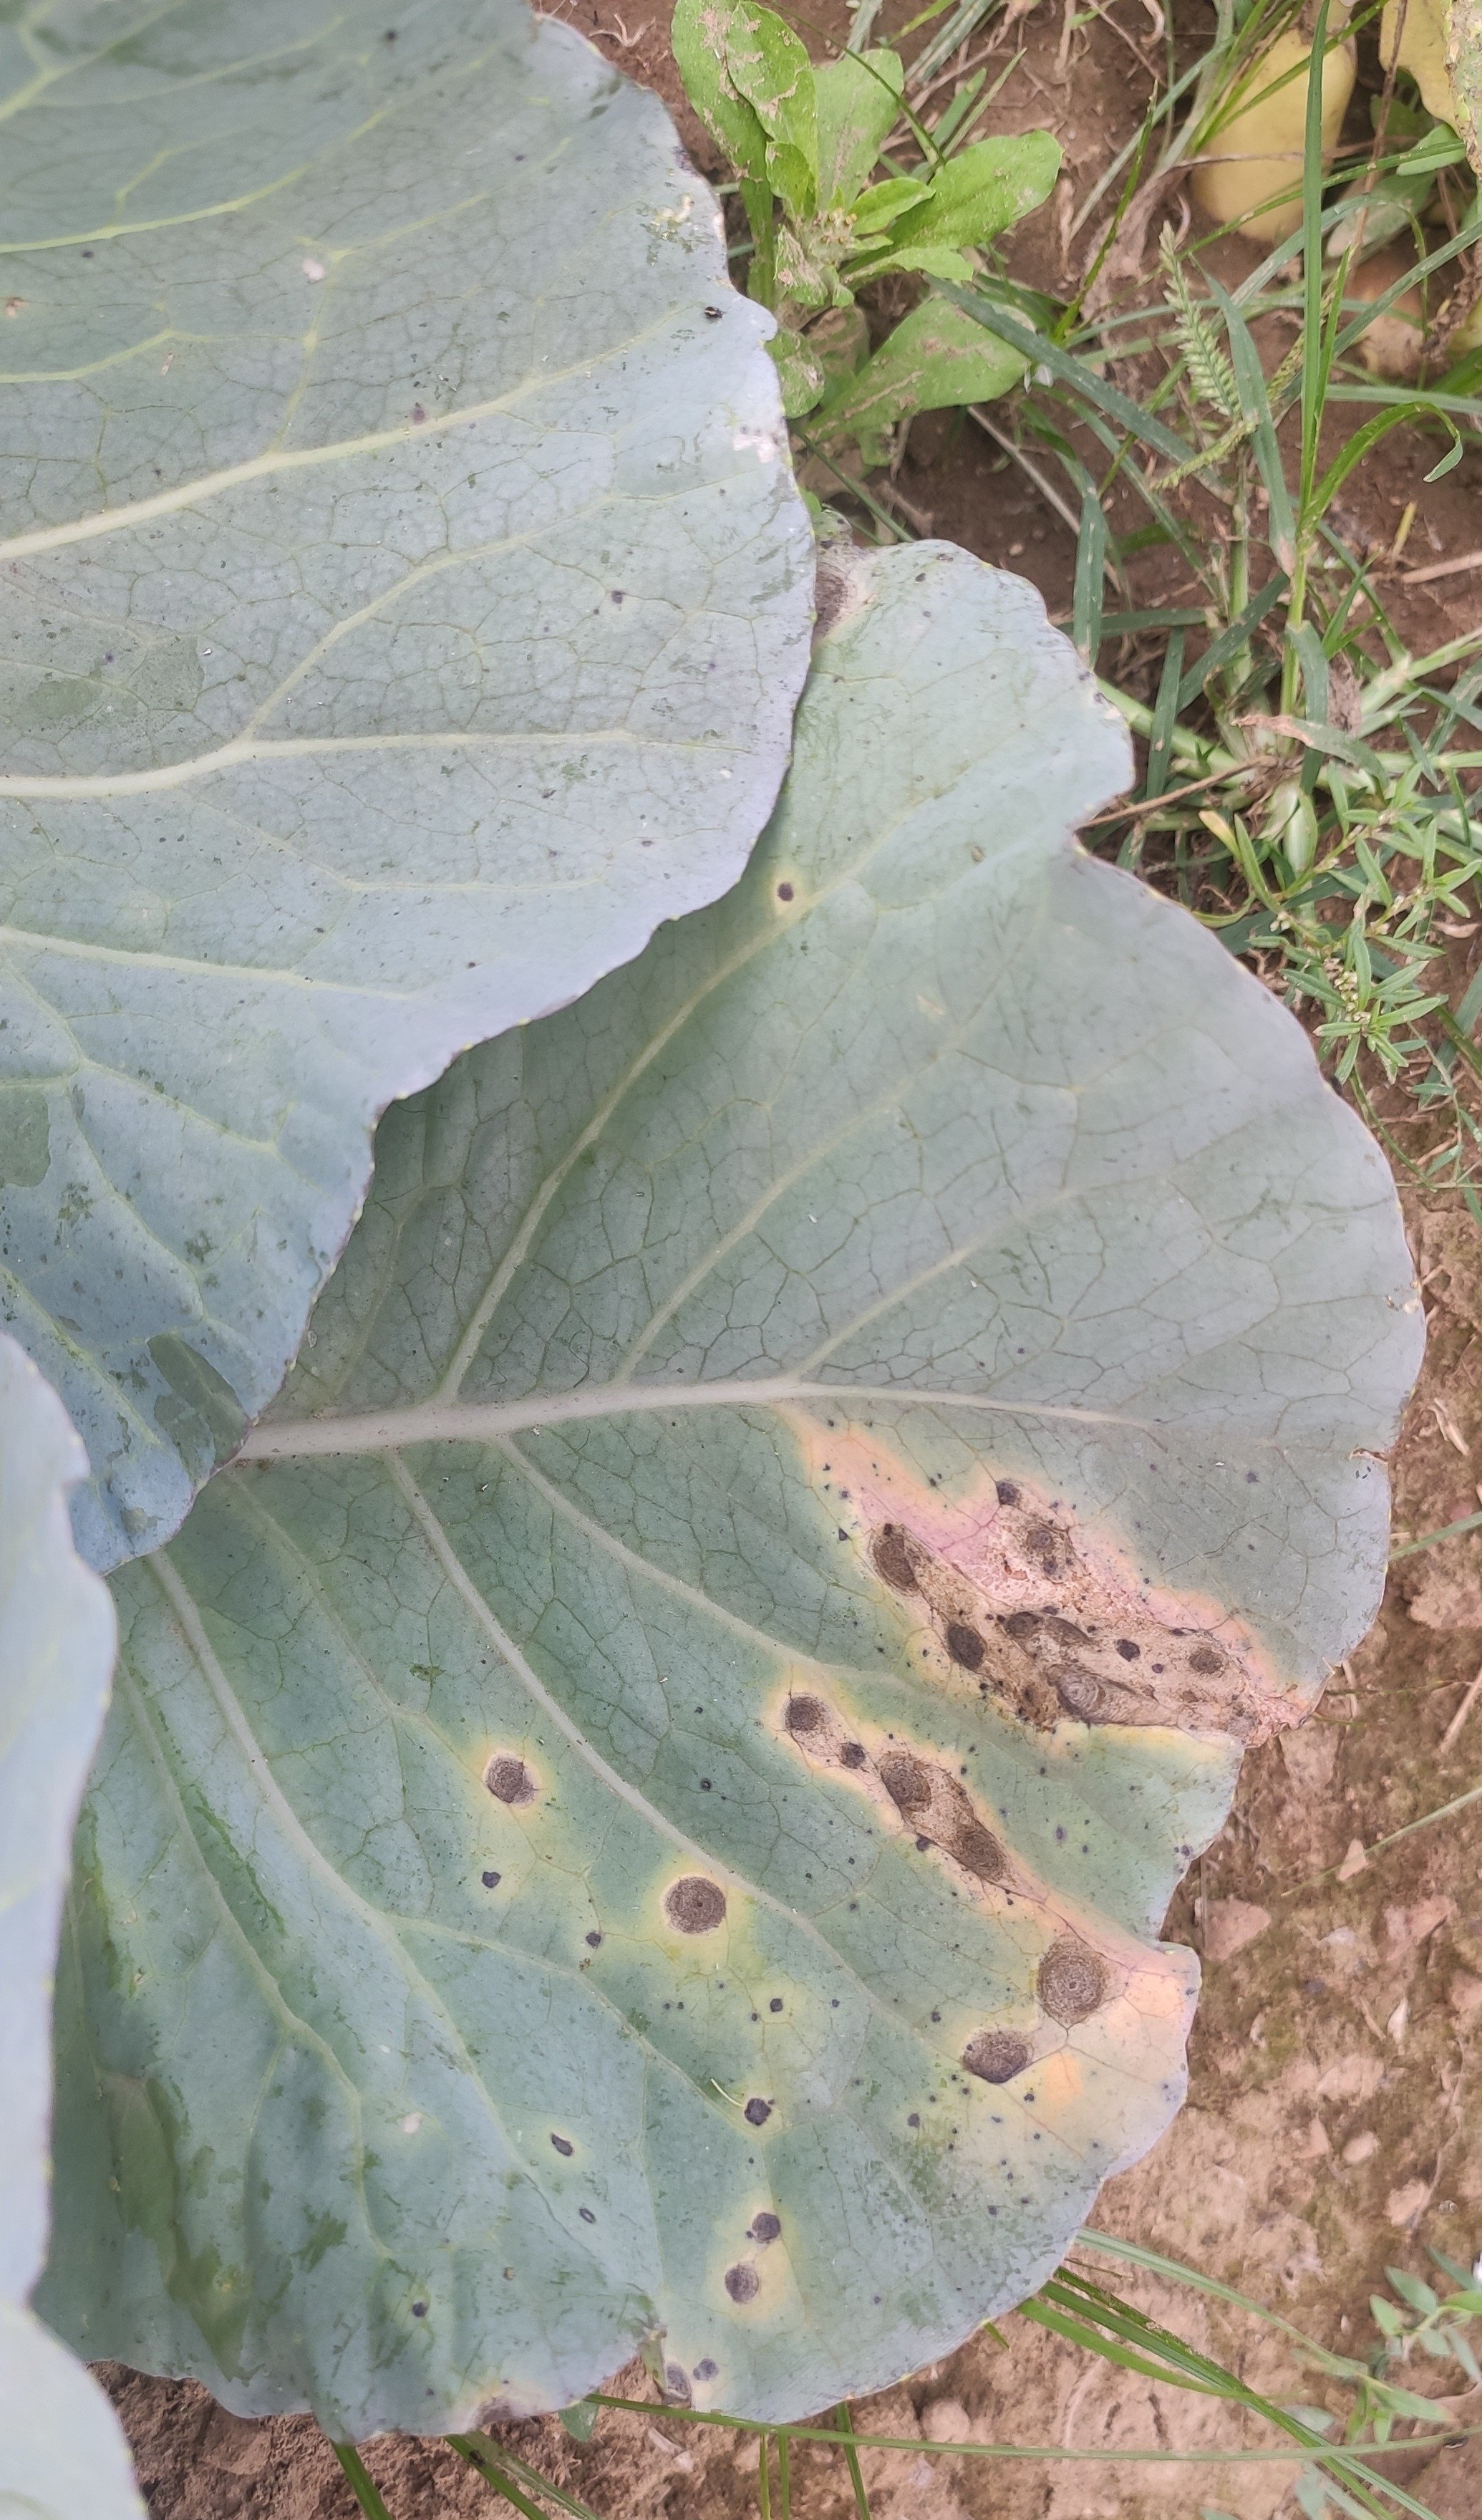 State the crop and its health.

cabbage, alternaria
